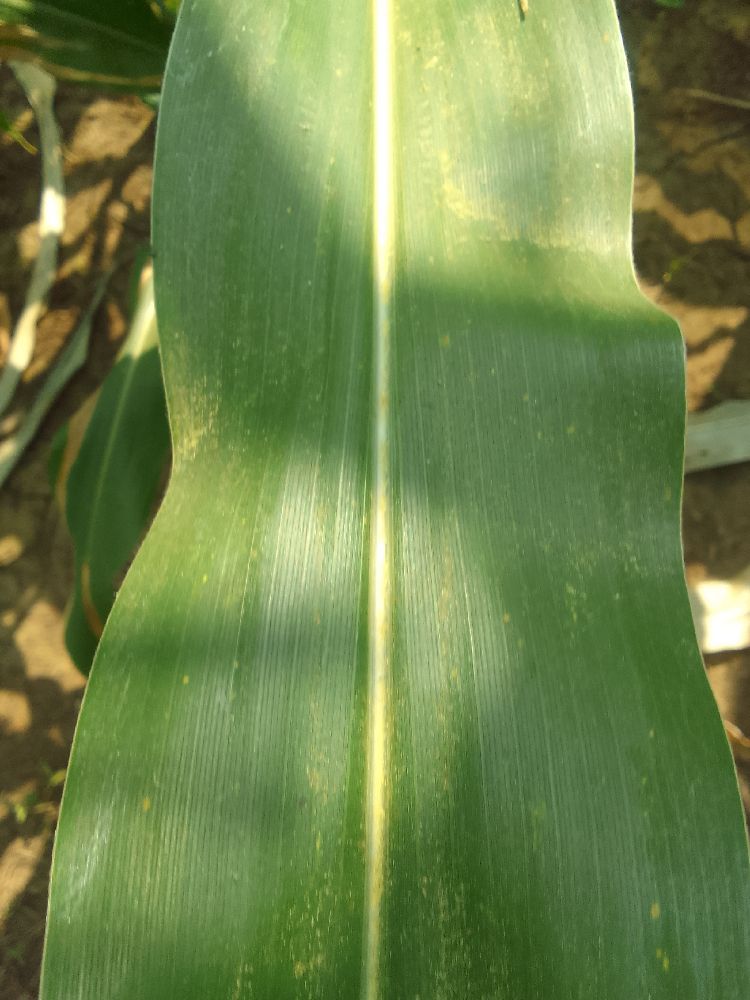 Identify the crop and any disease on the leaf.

maize, healthy
